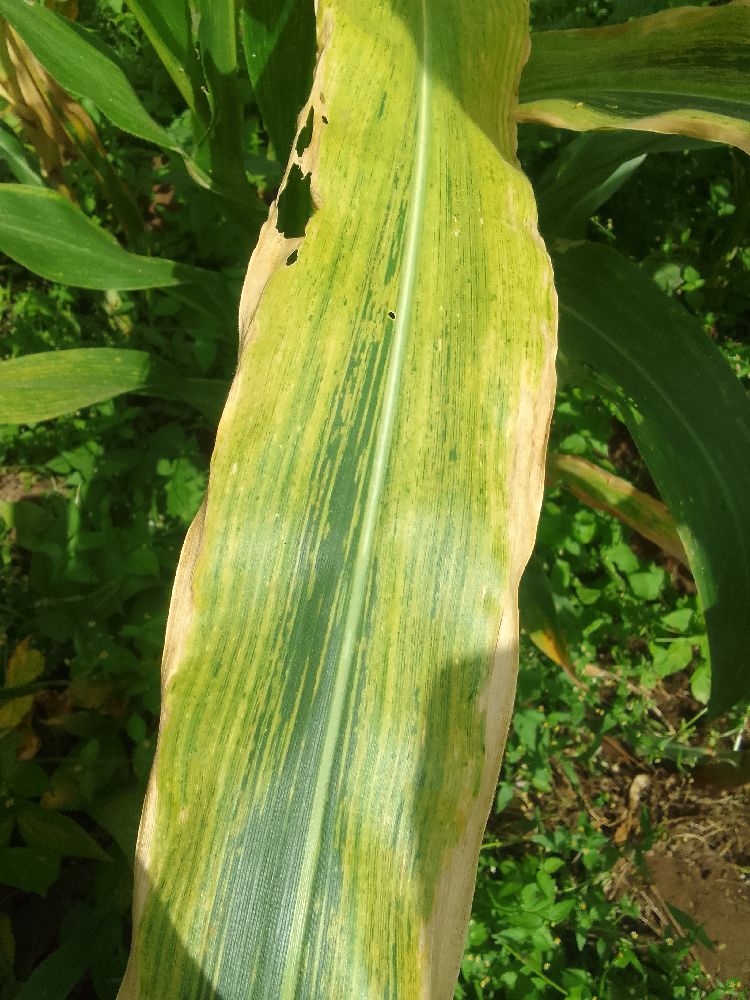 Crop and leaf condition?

maize, maize lethal necrosis
